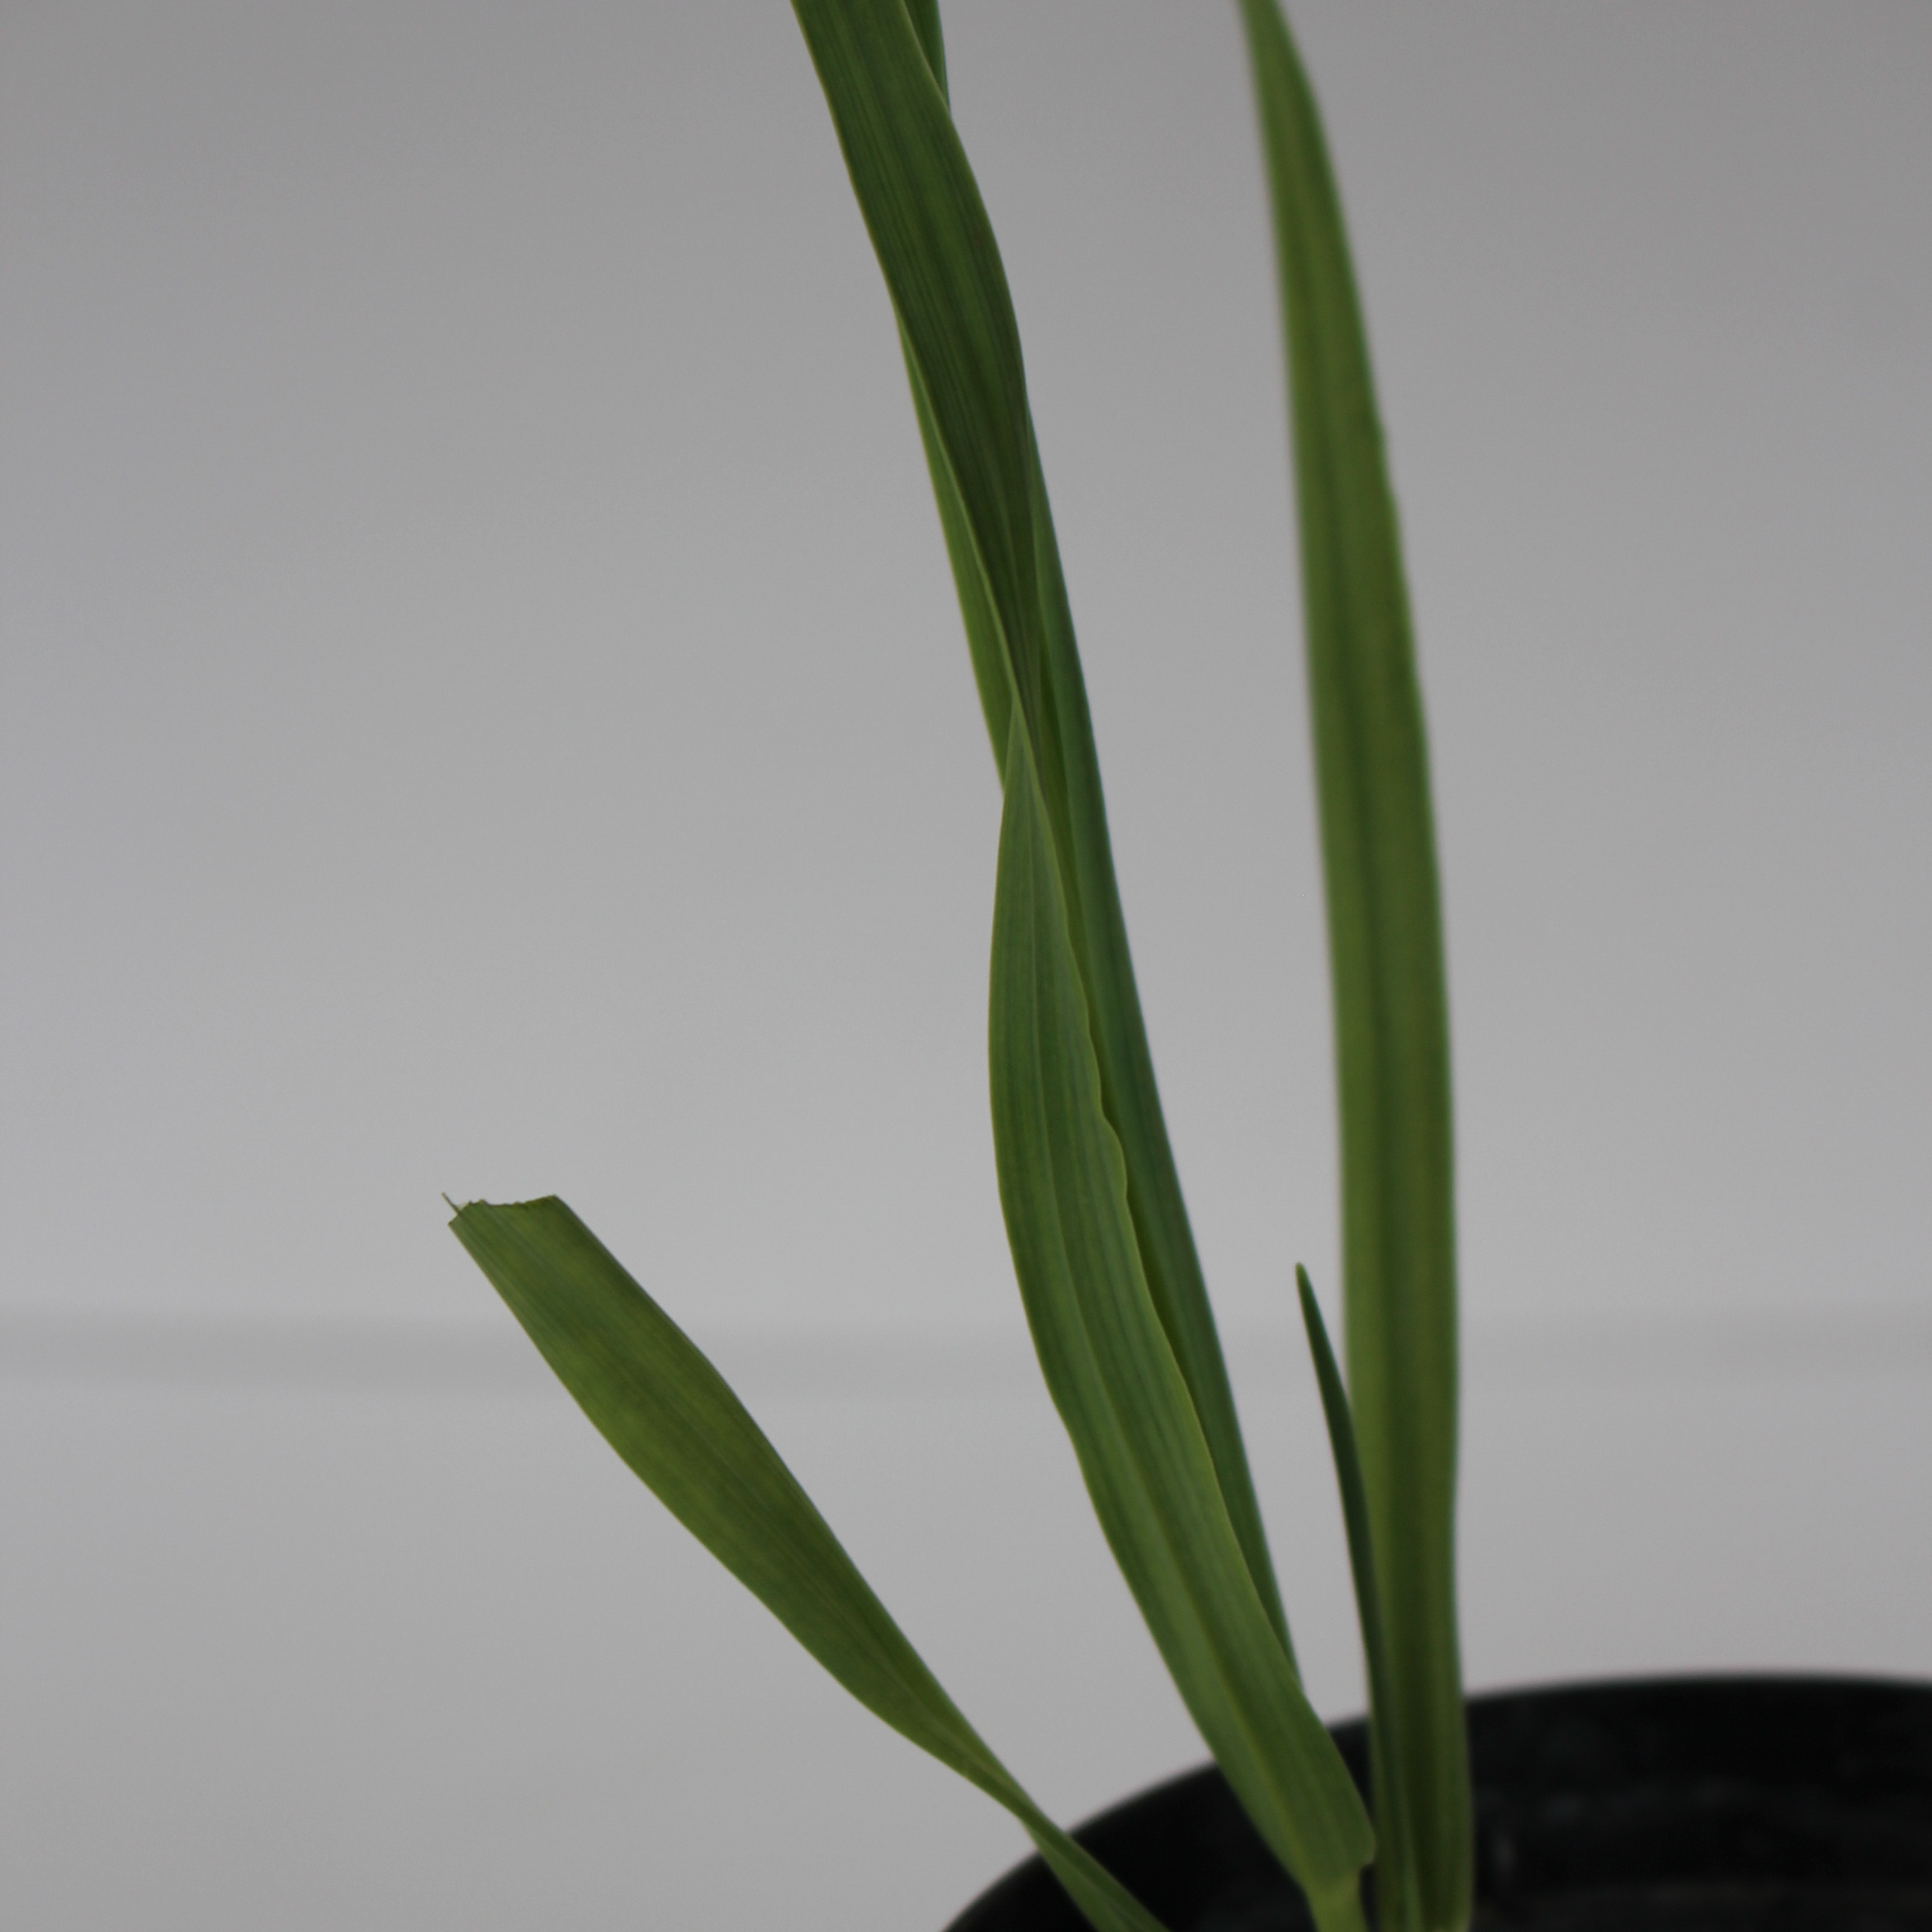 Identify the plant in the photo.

Avena sterilis
